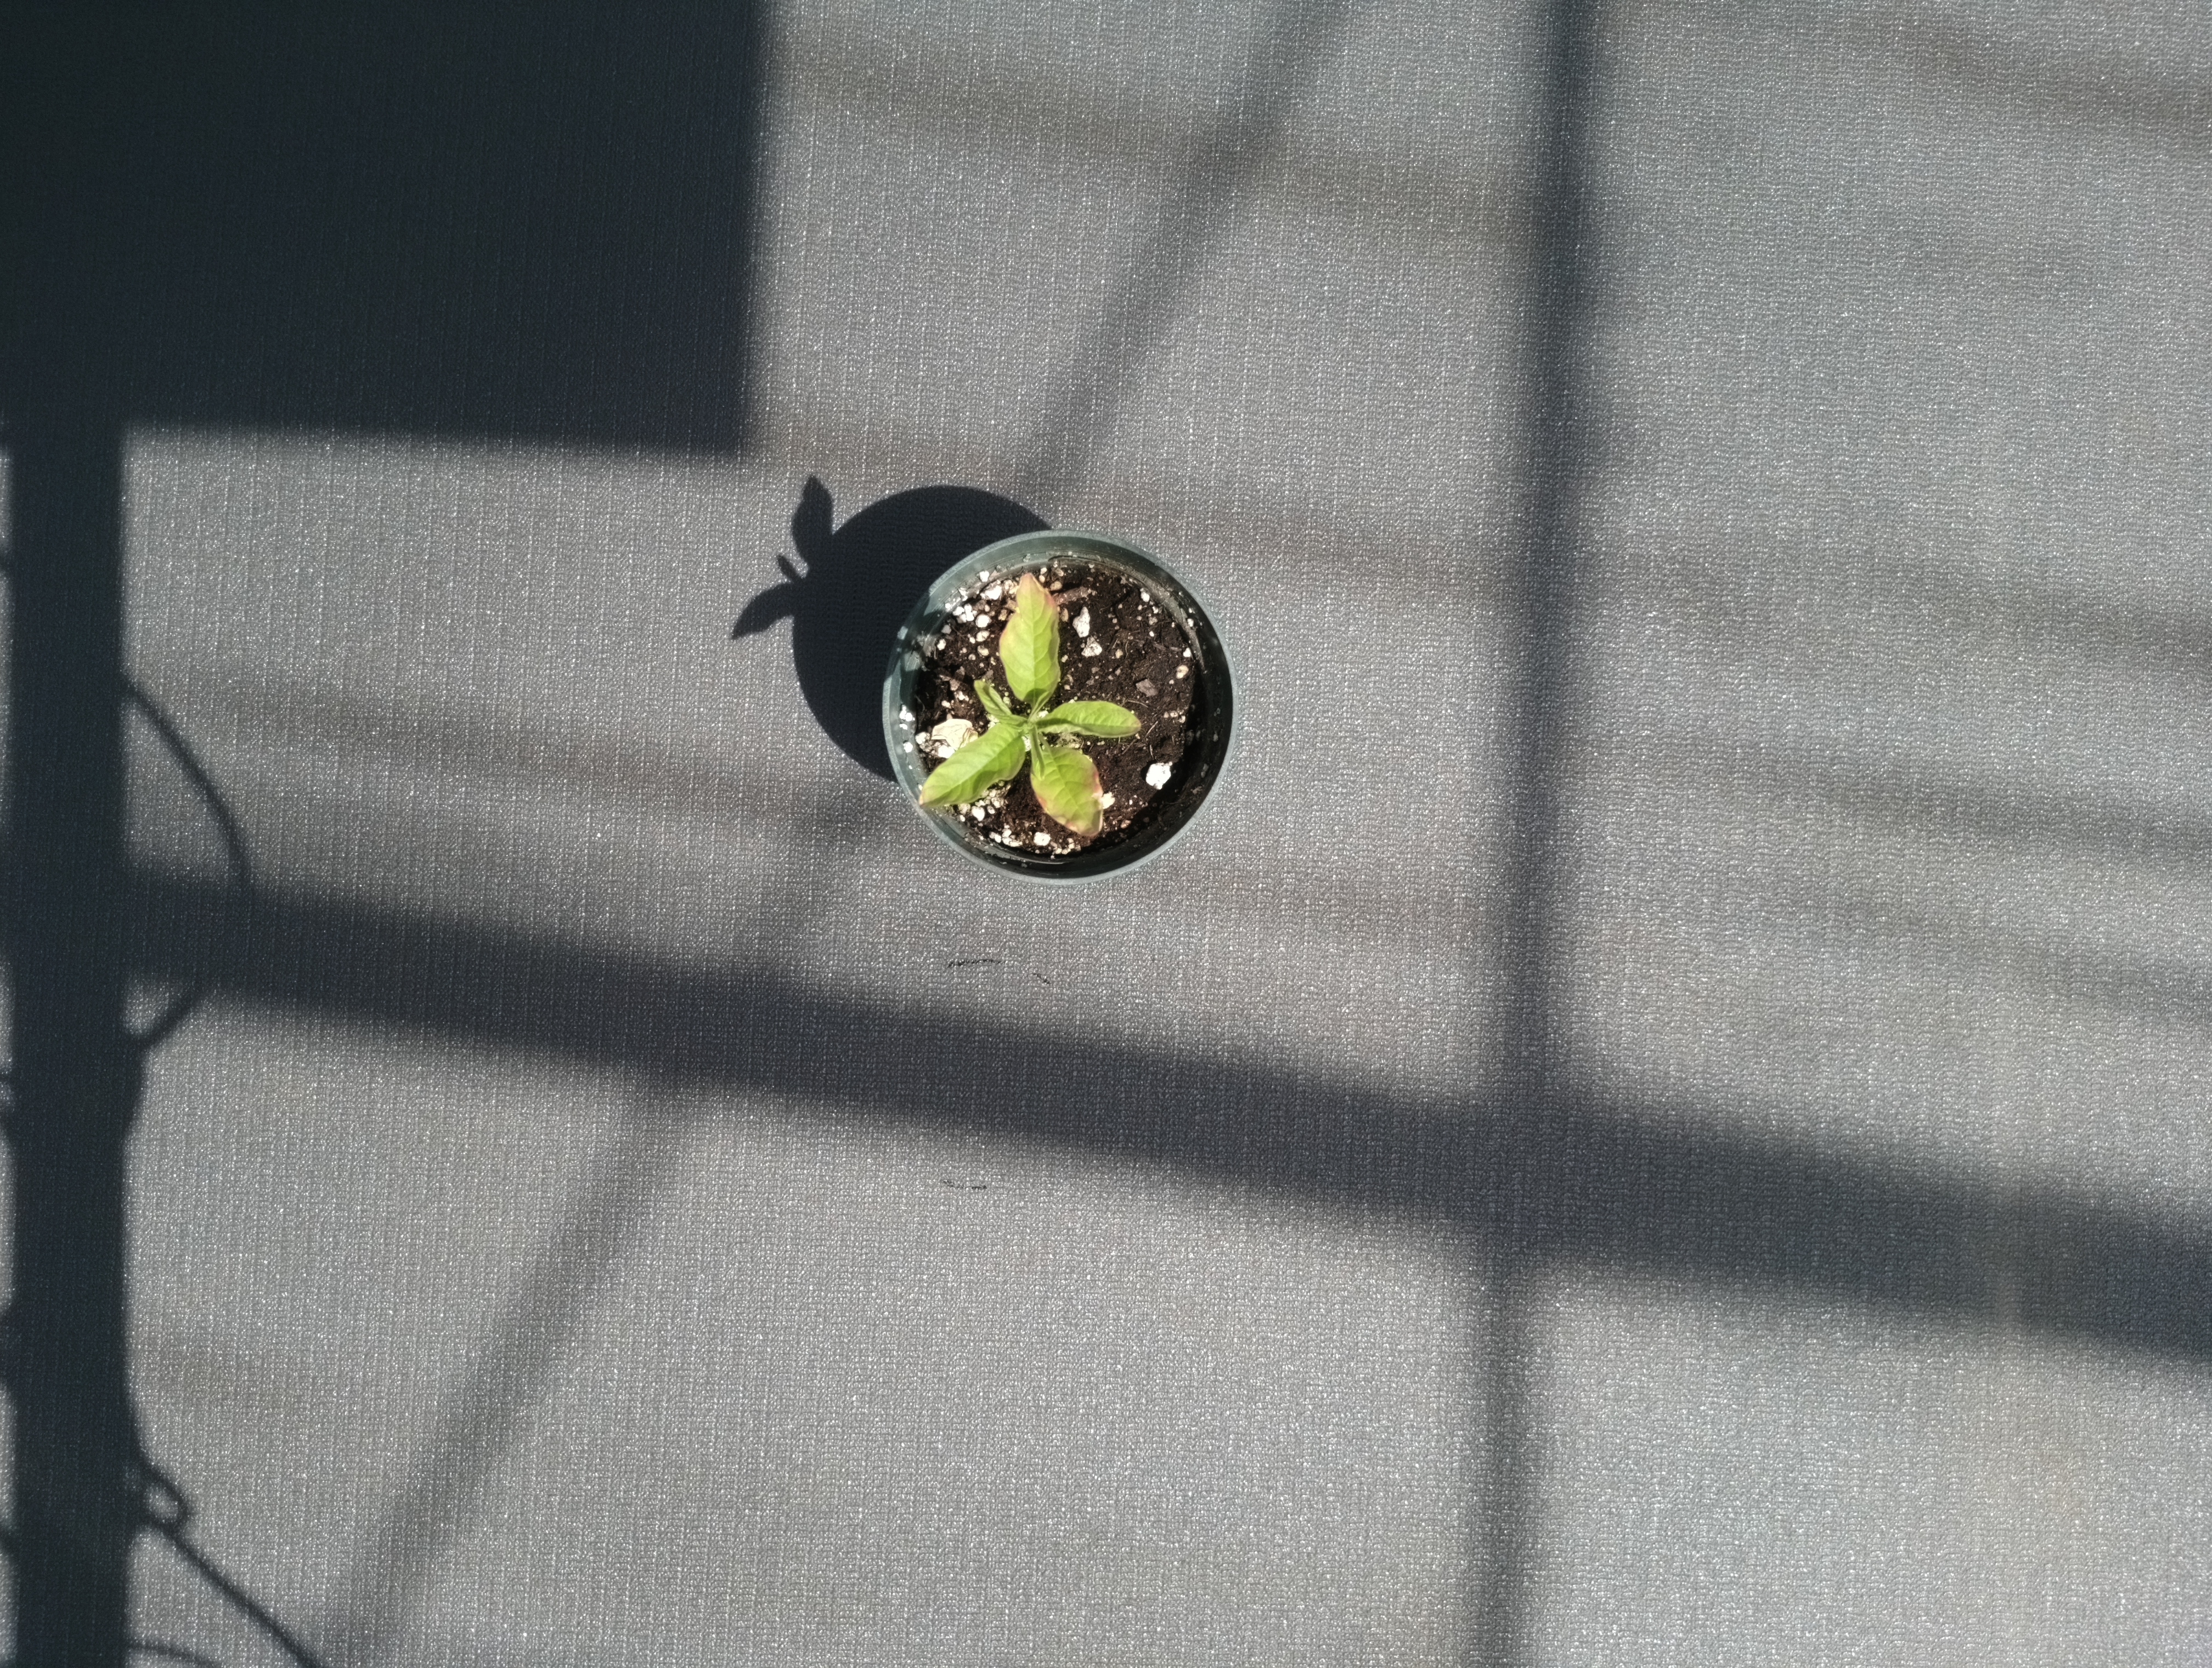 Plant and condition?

waterhemp, healthy untreated
